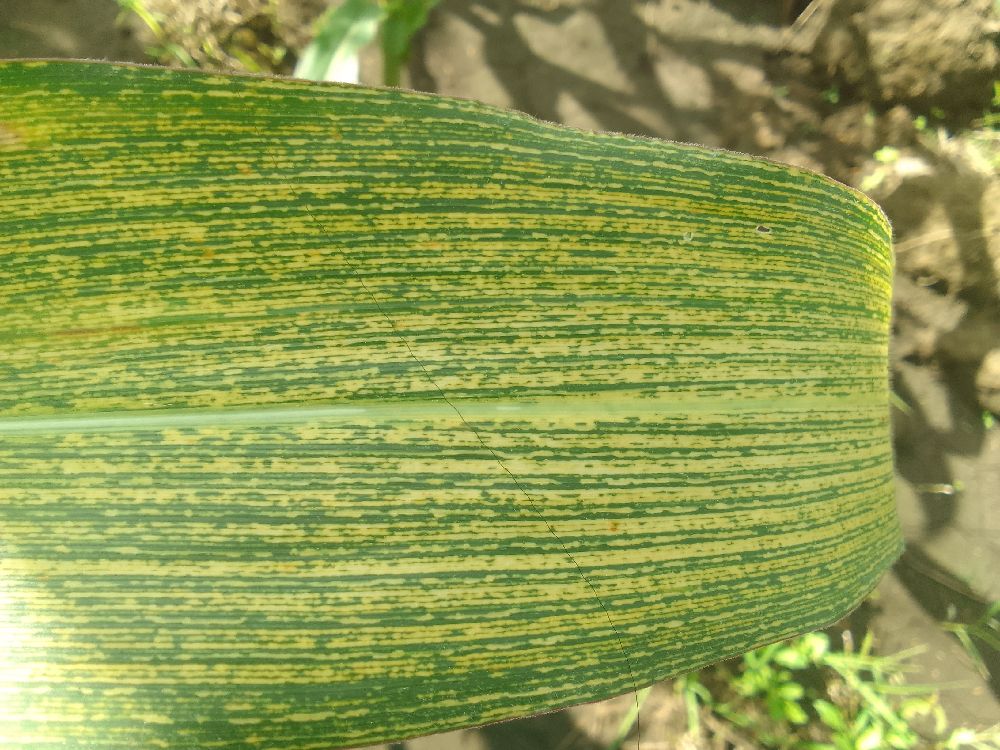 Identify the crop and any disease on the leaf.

maize, maize streak virus
